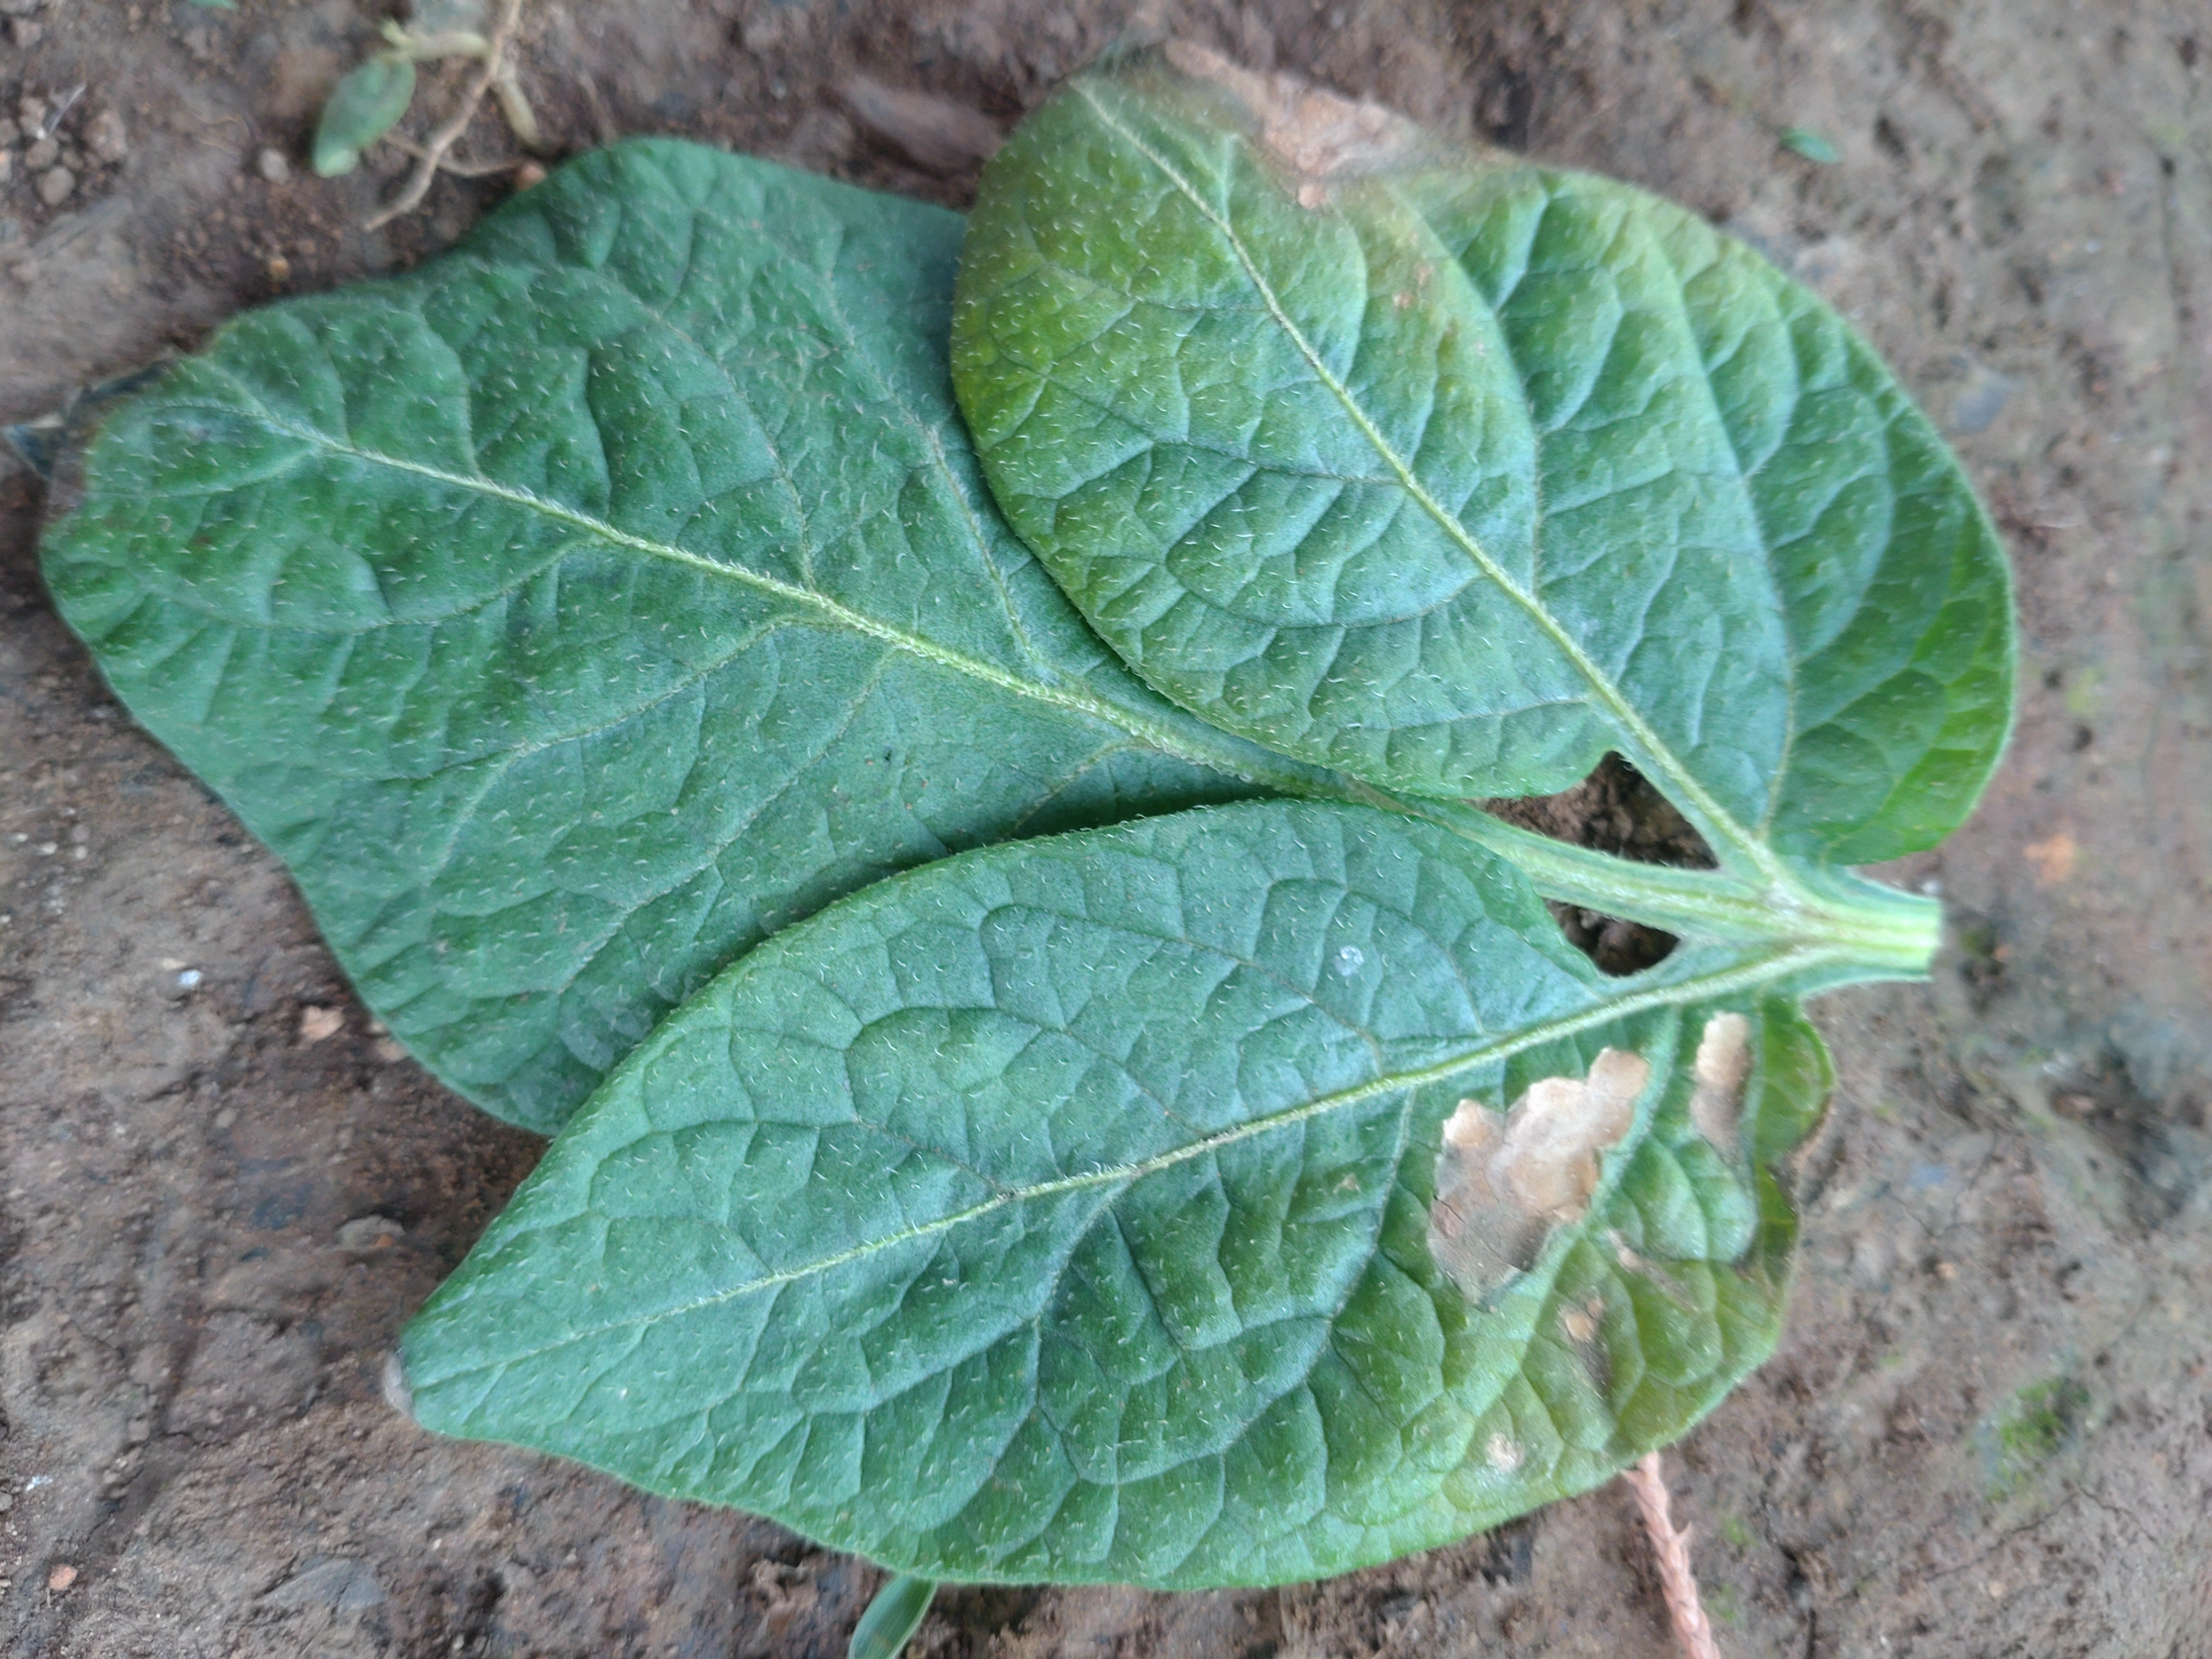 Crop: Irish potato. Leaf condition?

early blight
